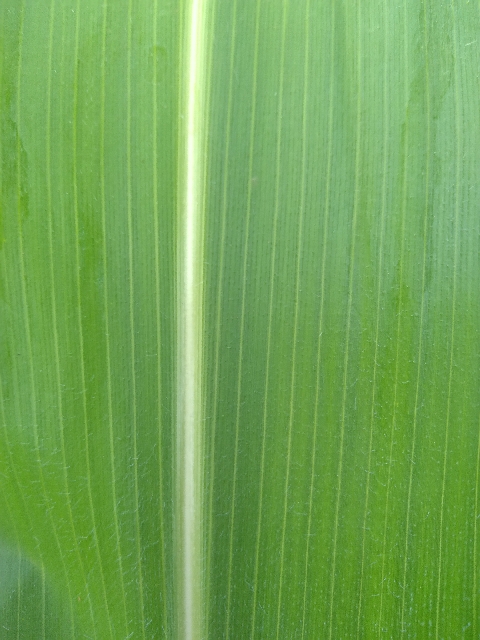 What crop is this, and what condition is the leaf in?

maize, healthy
